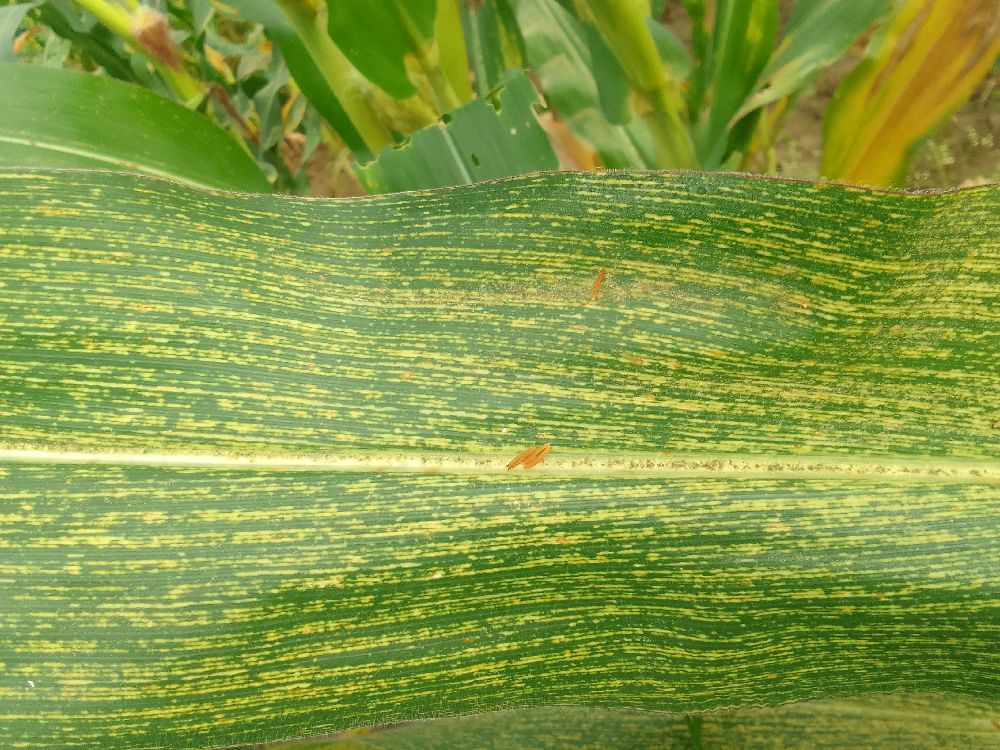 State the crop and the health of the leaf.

maize, maize streak virus
